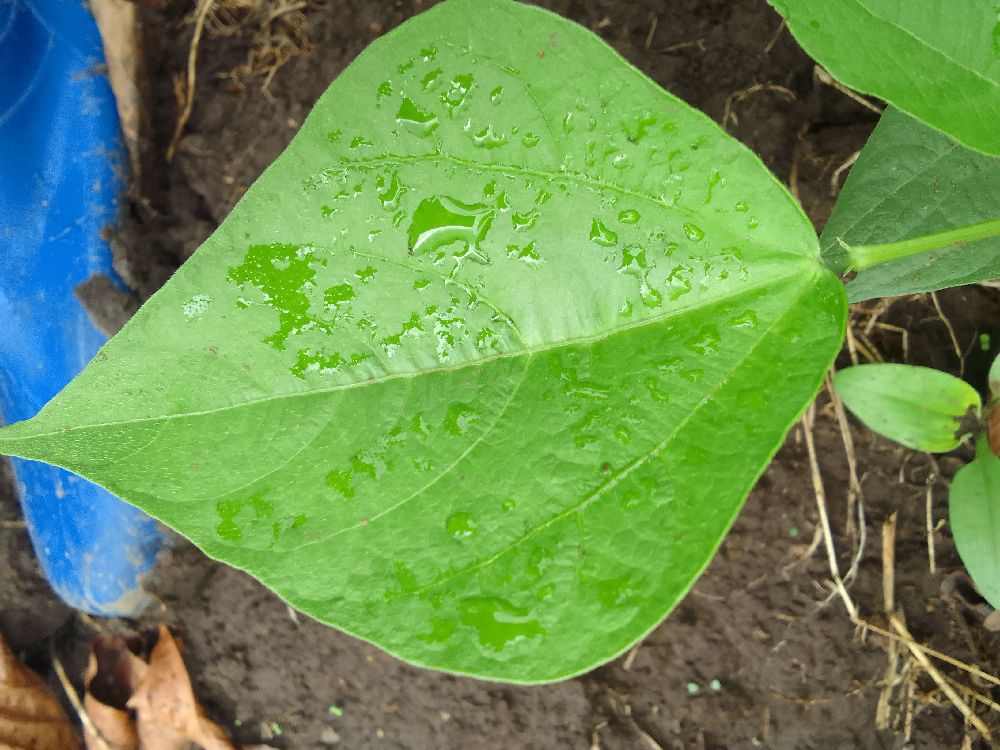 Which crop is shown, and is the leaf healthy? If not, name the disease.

common bean, healthy
